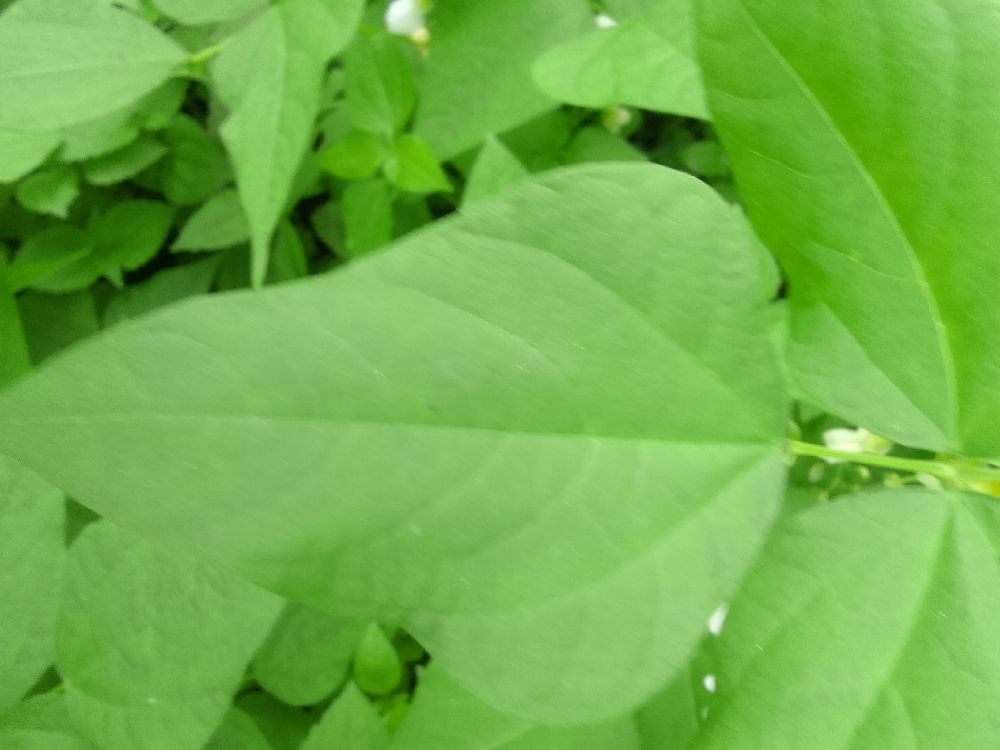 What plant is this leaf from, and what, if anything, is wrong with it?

common bean, healthy
